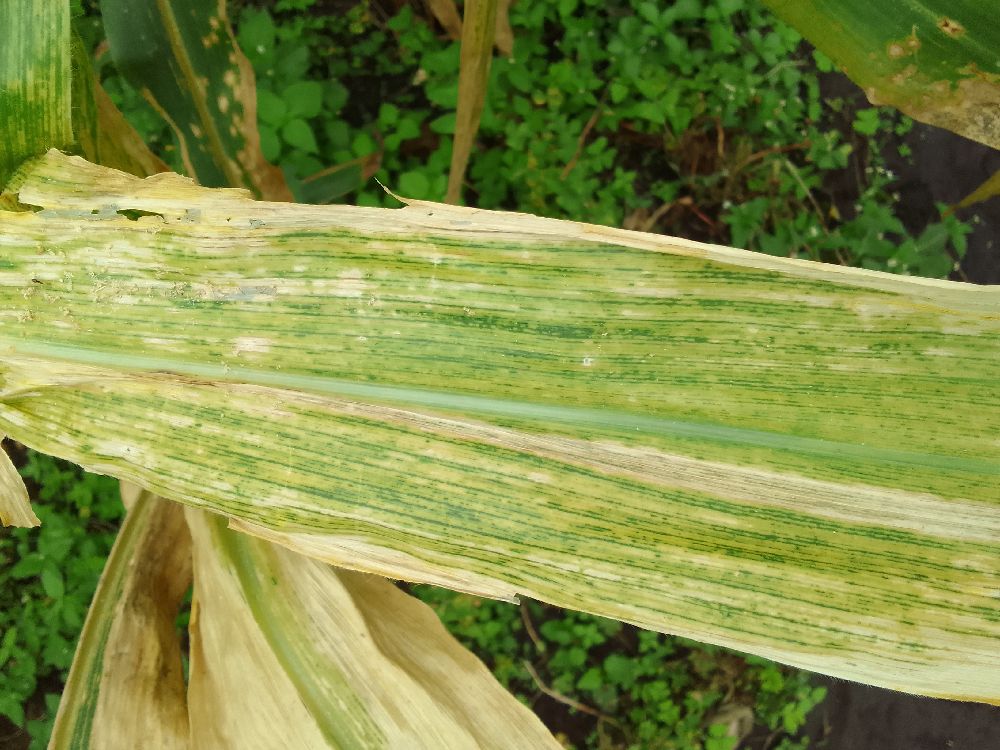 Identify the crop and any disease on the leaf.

maize, maize lethal necrosis
